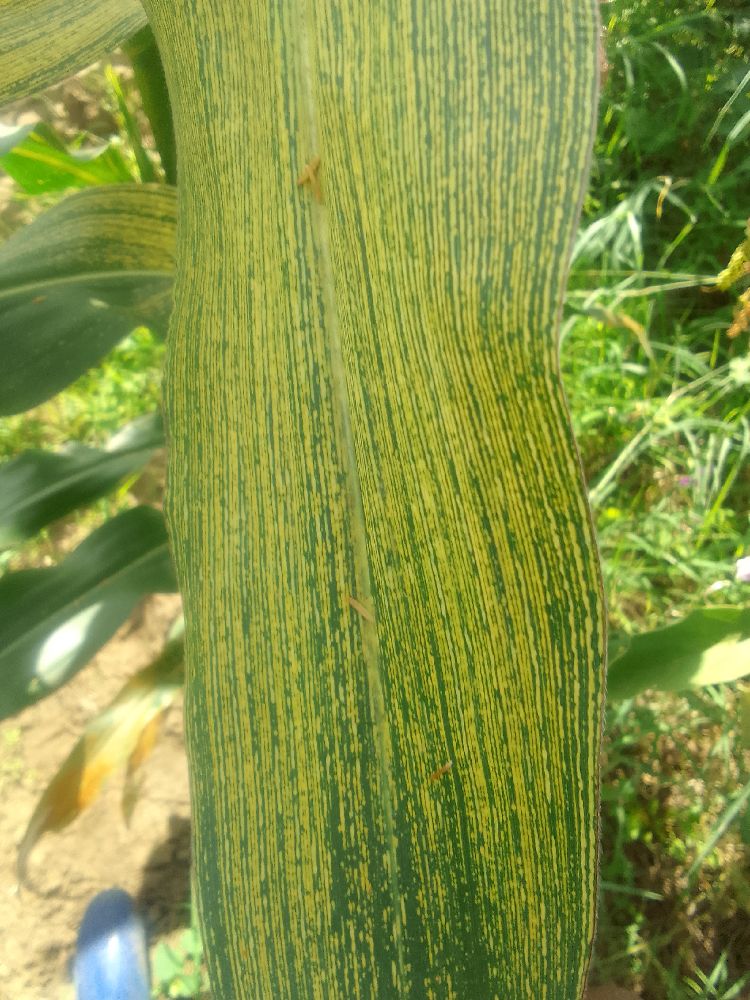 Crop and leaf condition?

maize, maize streak virus
